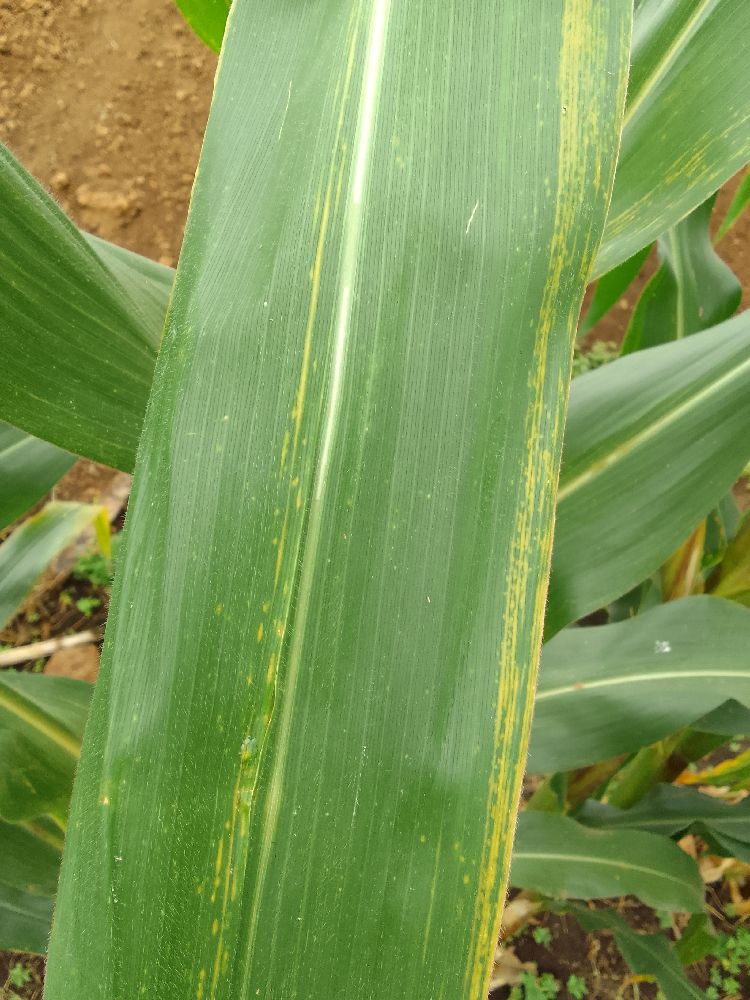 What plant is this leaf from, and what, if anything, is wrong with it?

maize, maize lethal necrosis
